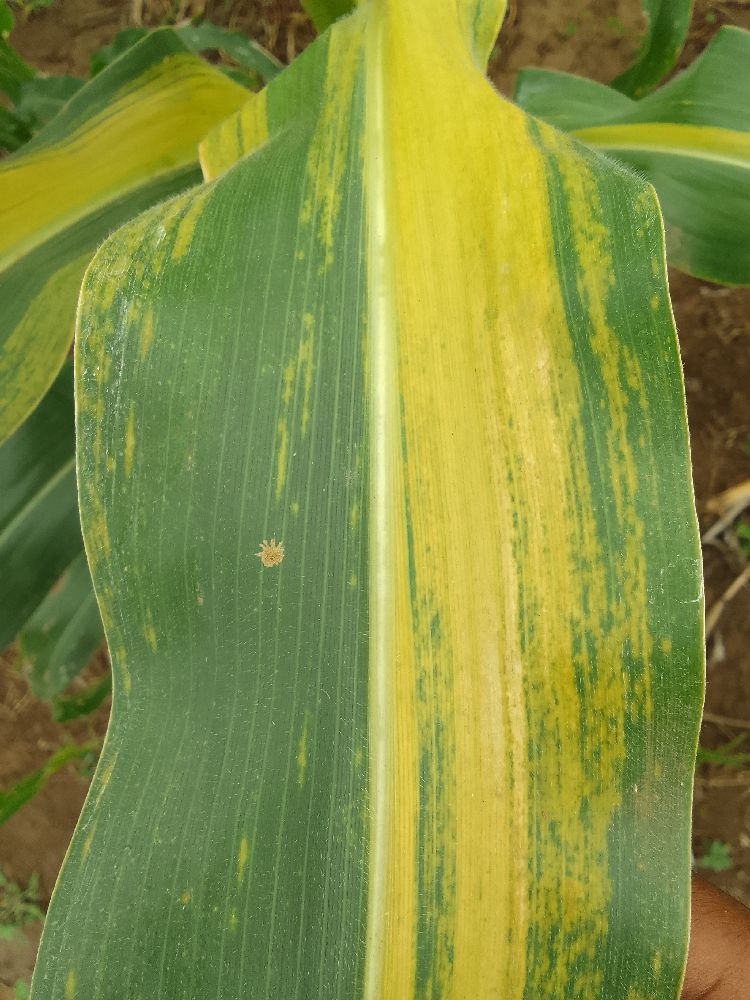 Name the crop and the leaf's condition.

maize, maize lethal necrosis
